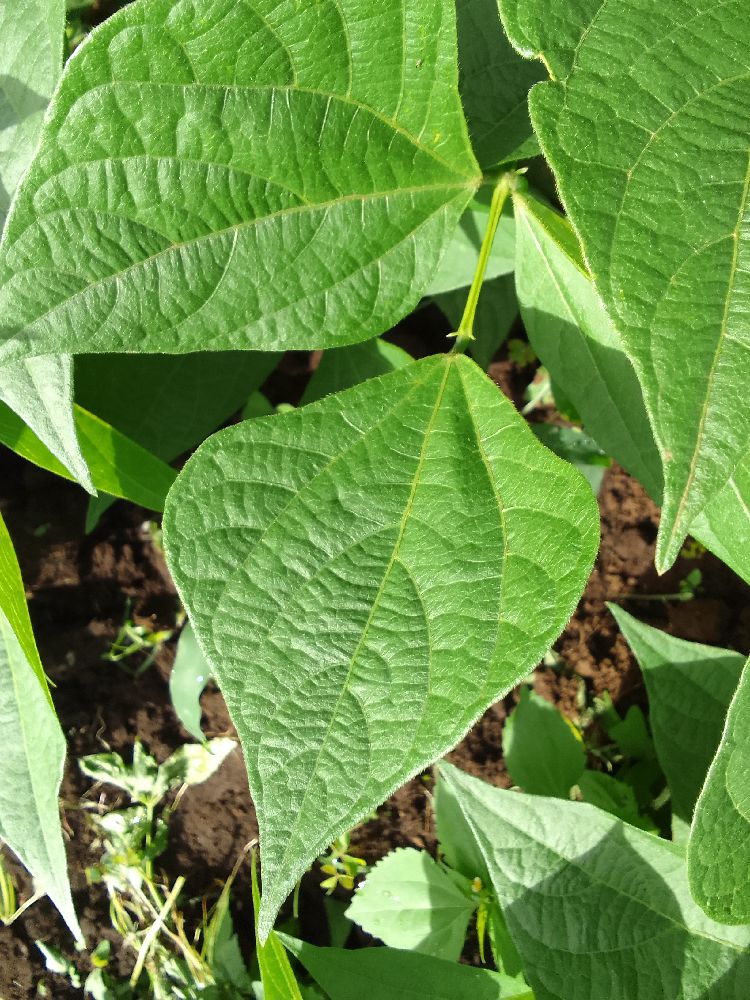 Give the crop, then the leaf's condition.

common bean, healthy
